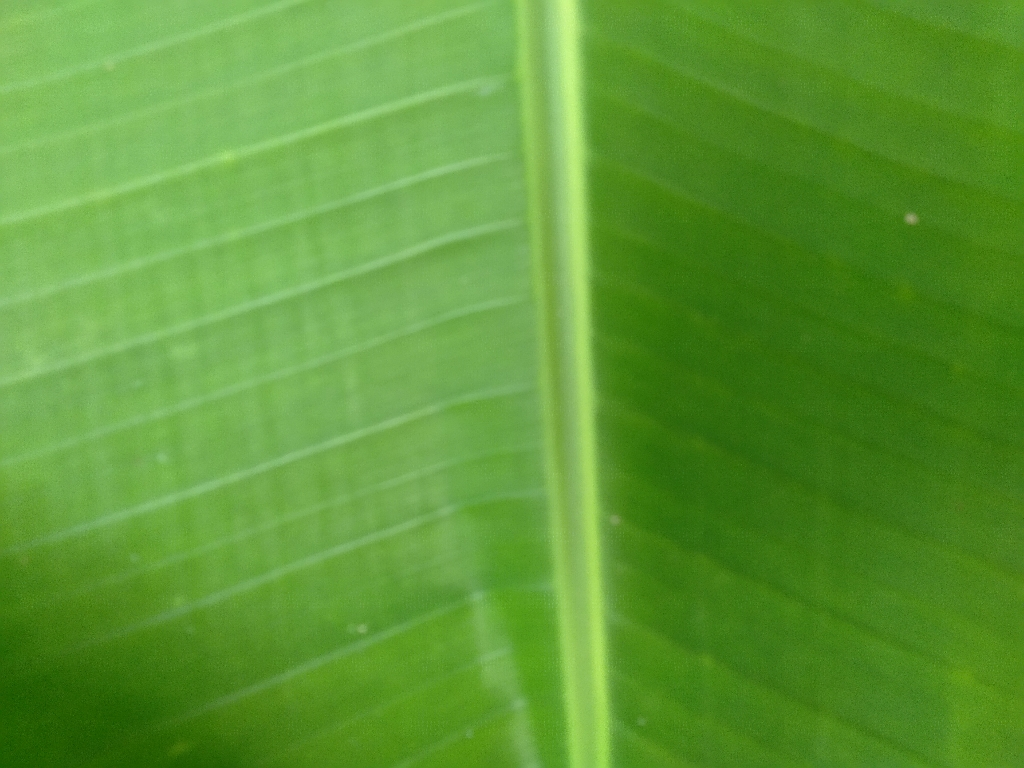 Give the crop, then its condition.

banana, healthy
